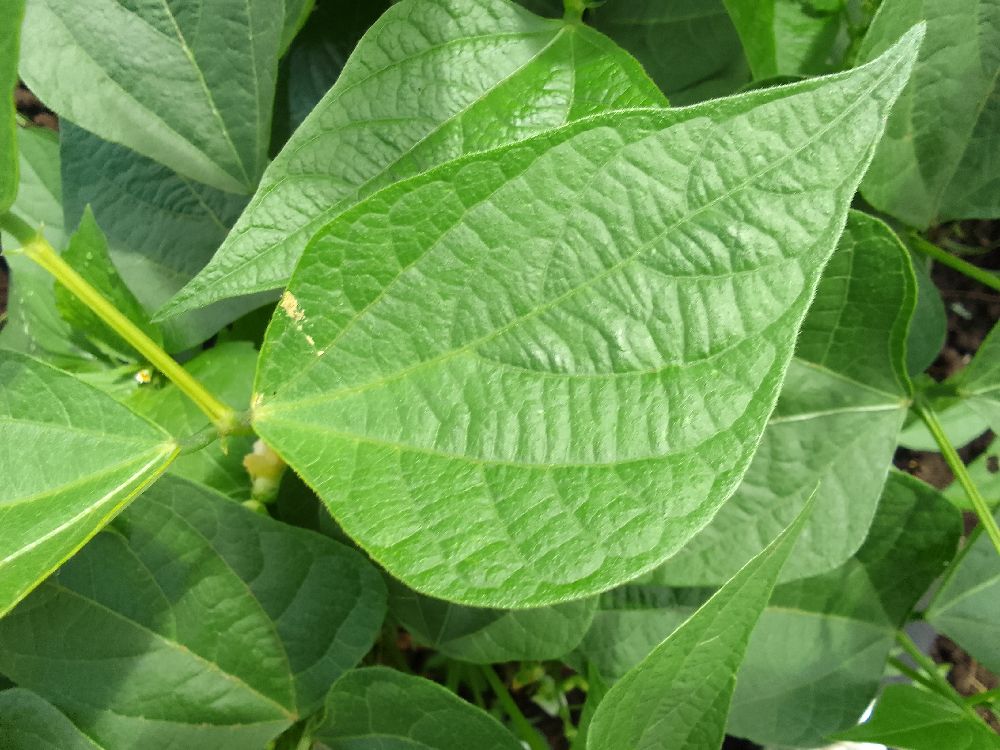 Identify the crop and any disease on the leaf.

common bean, healthy
